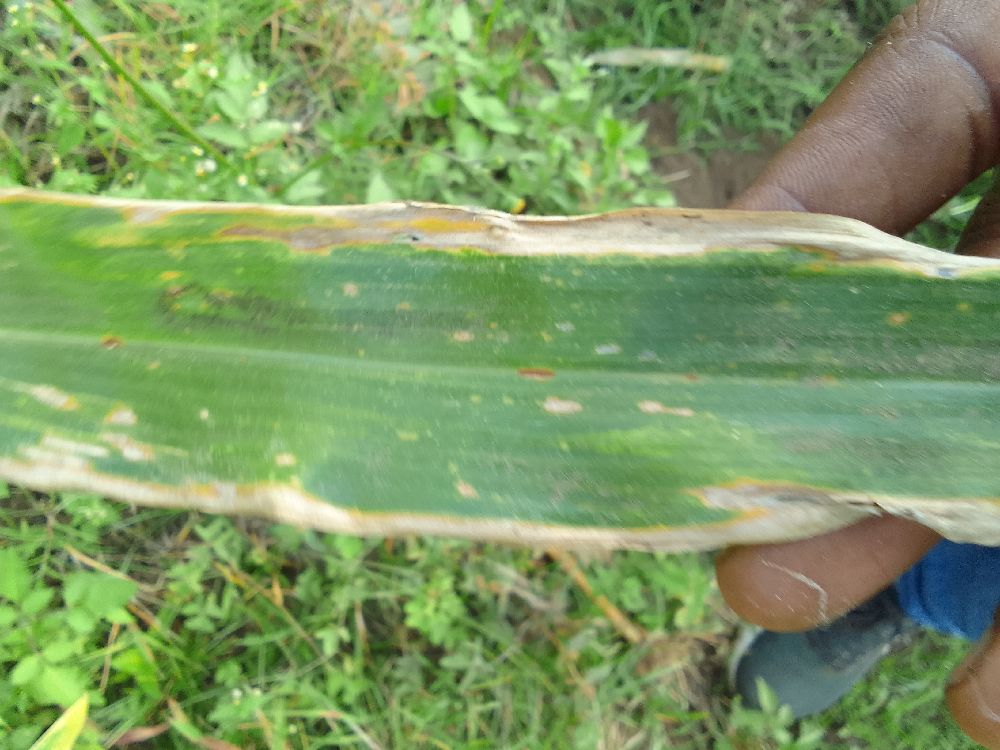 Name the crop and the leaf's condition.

maize, maize lethal necrosis
